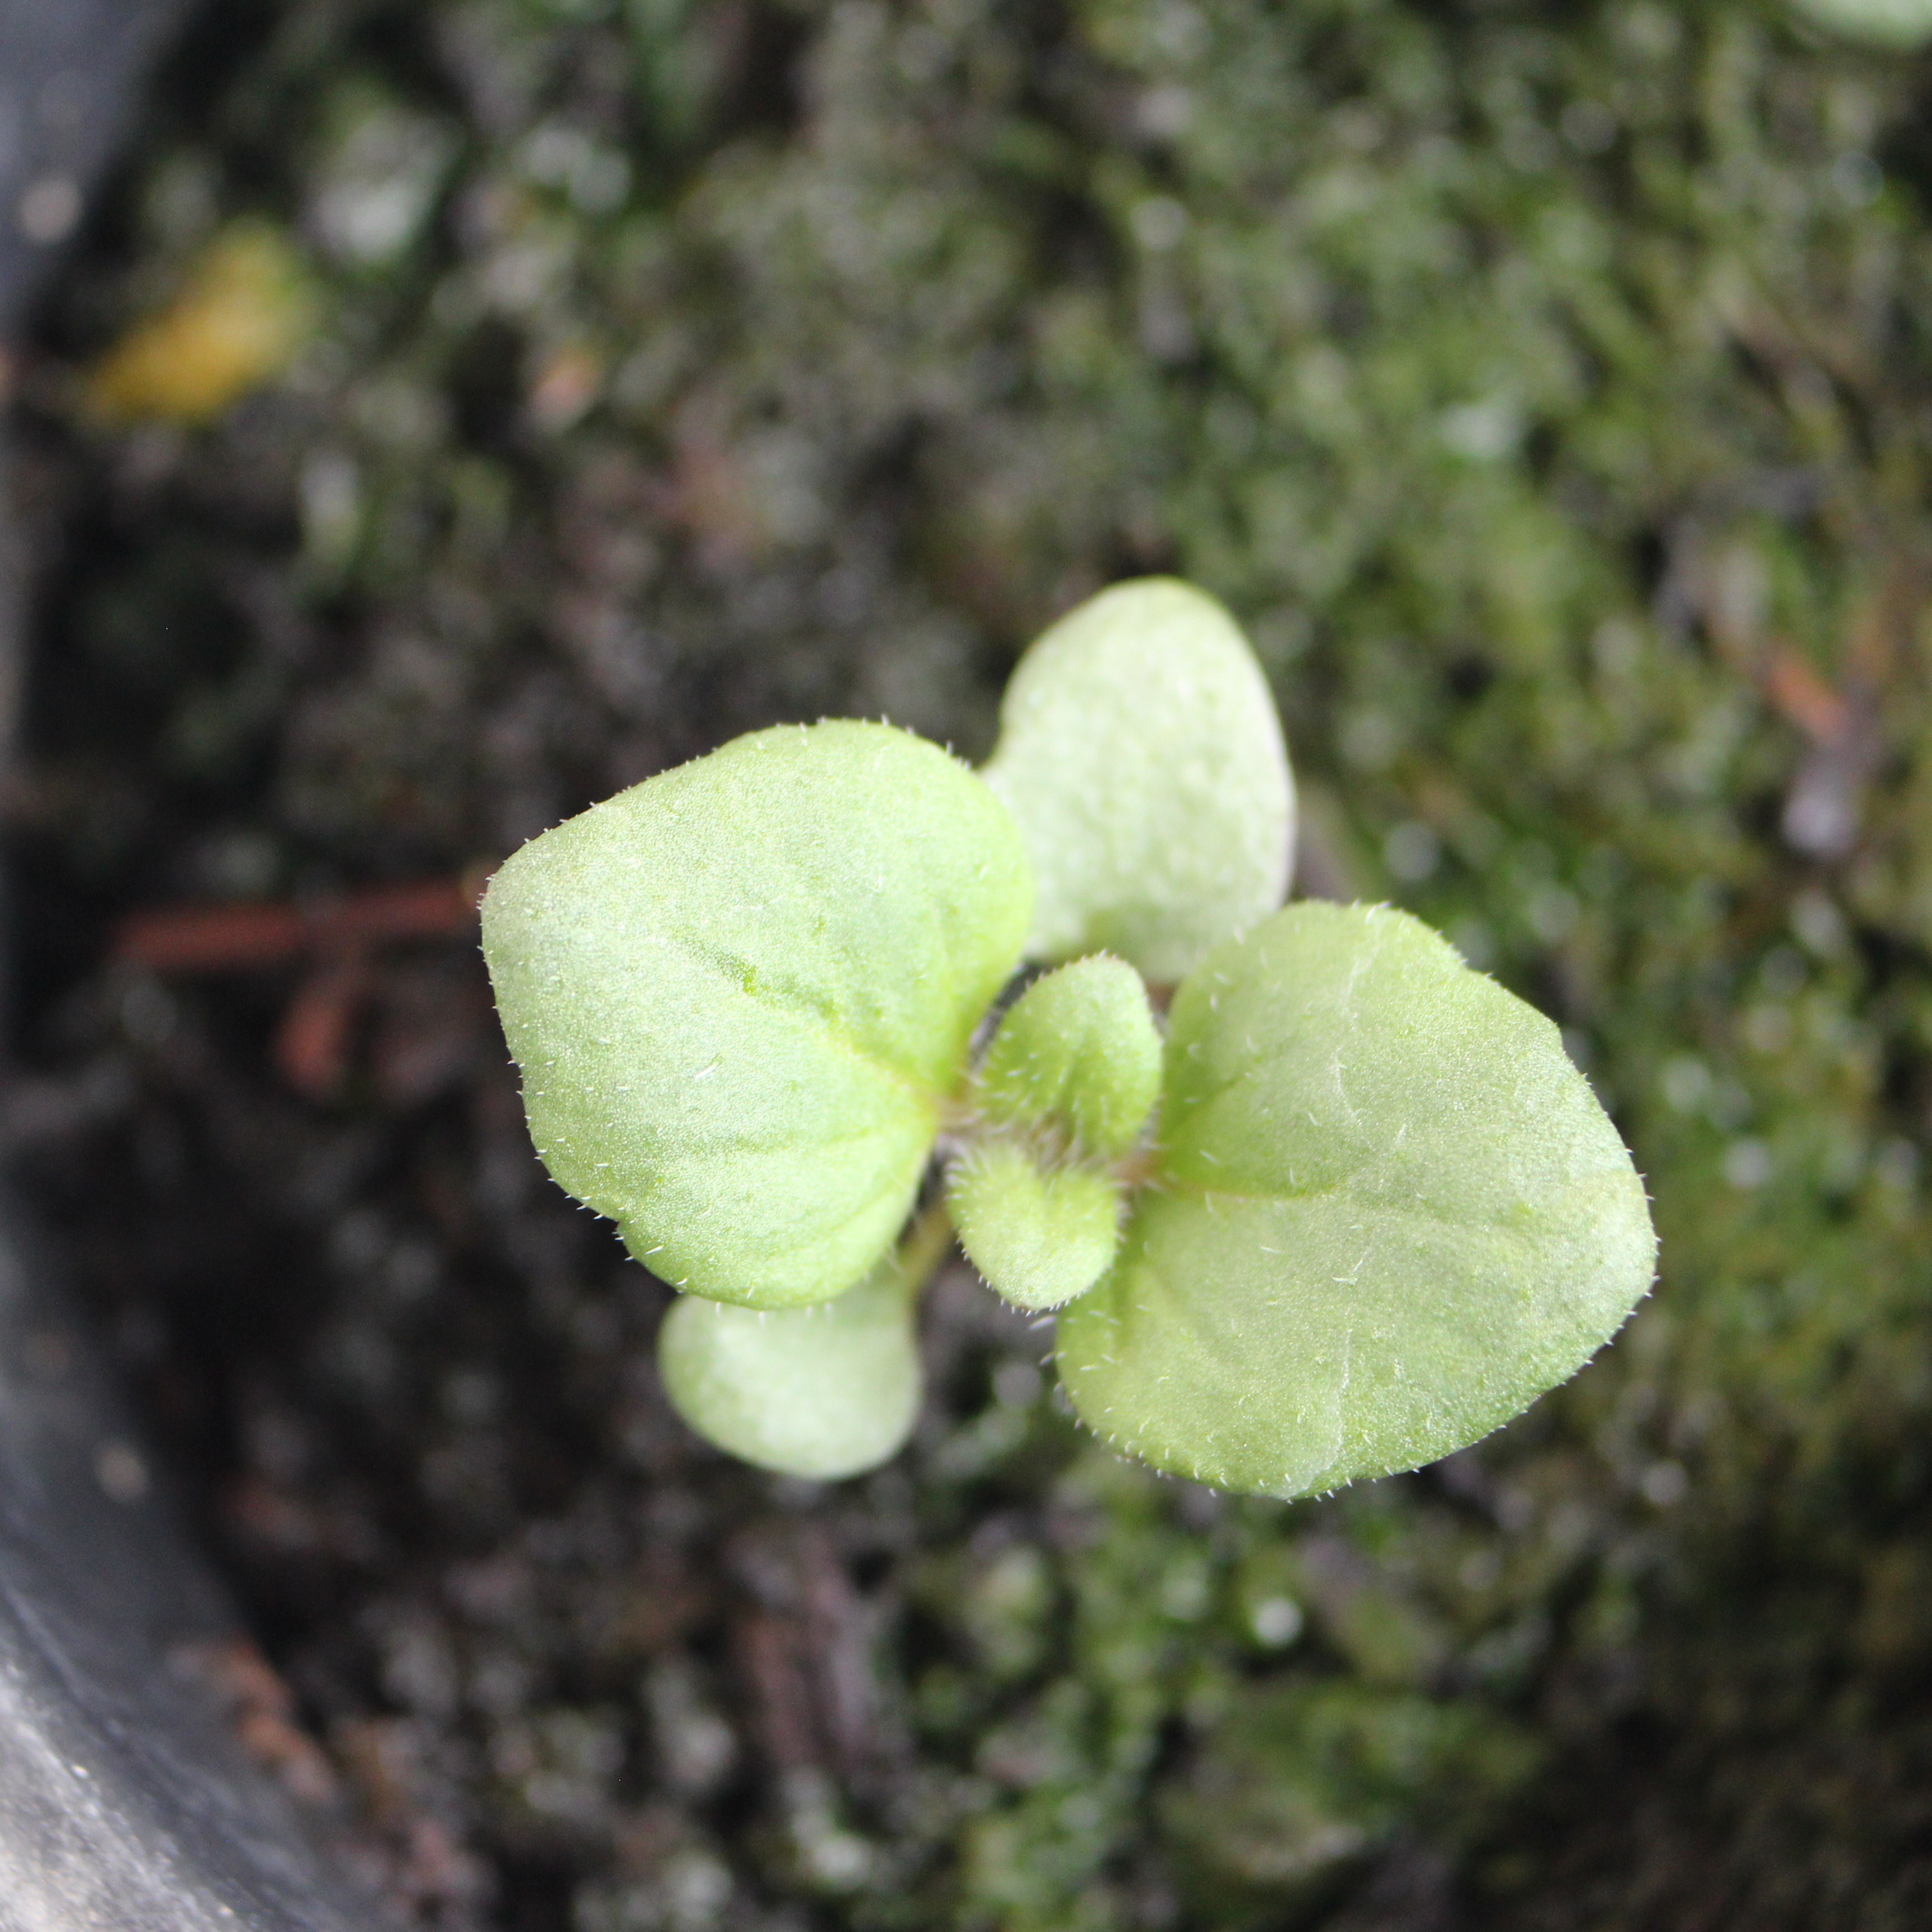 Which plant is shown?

Veronica persica
